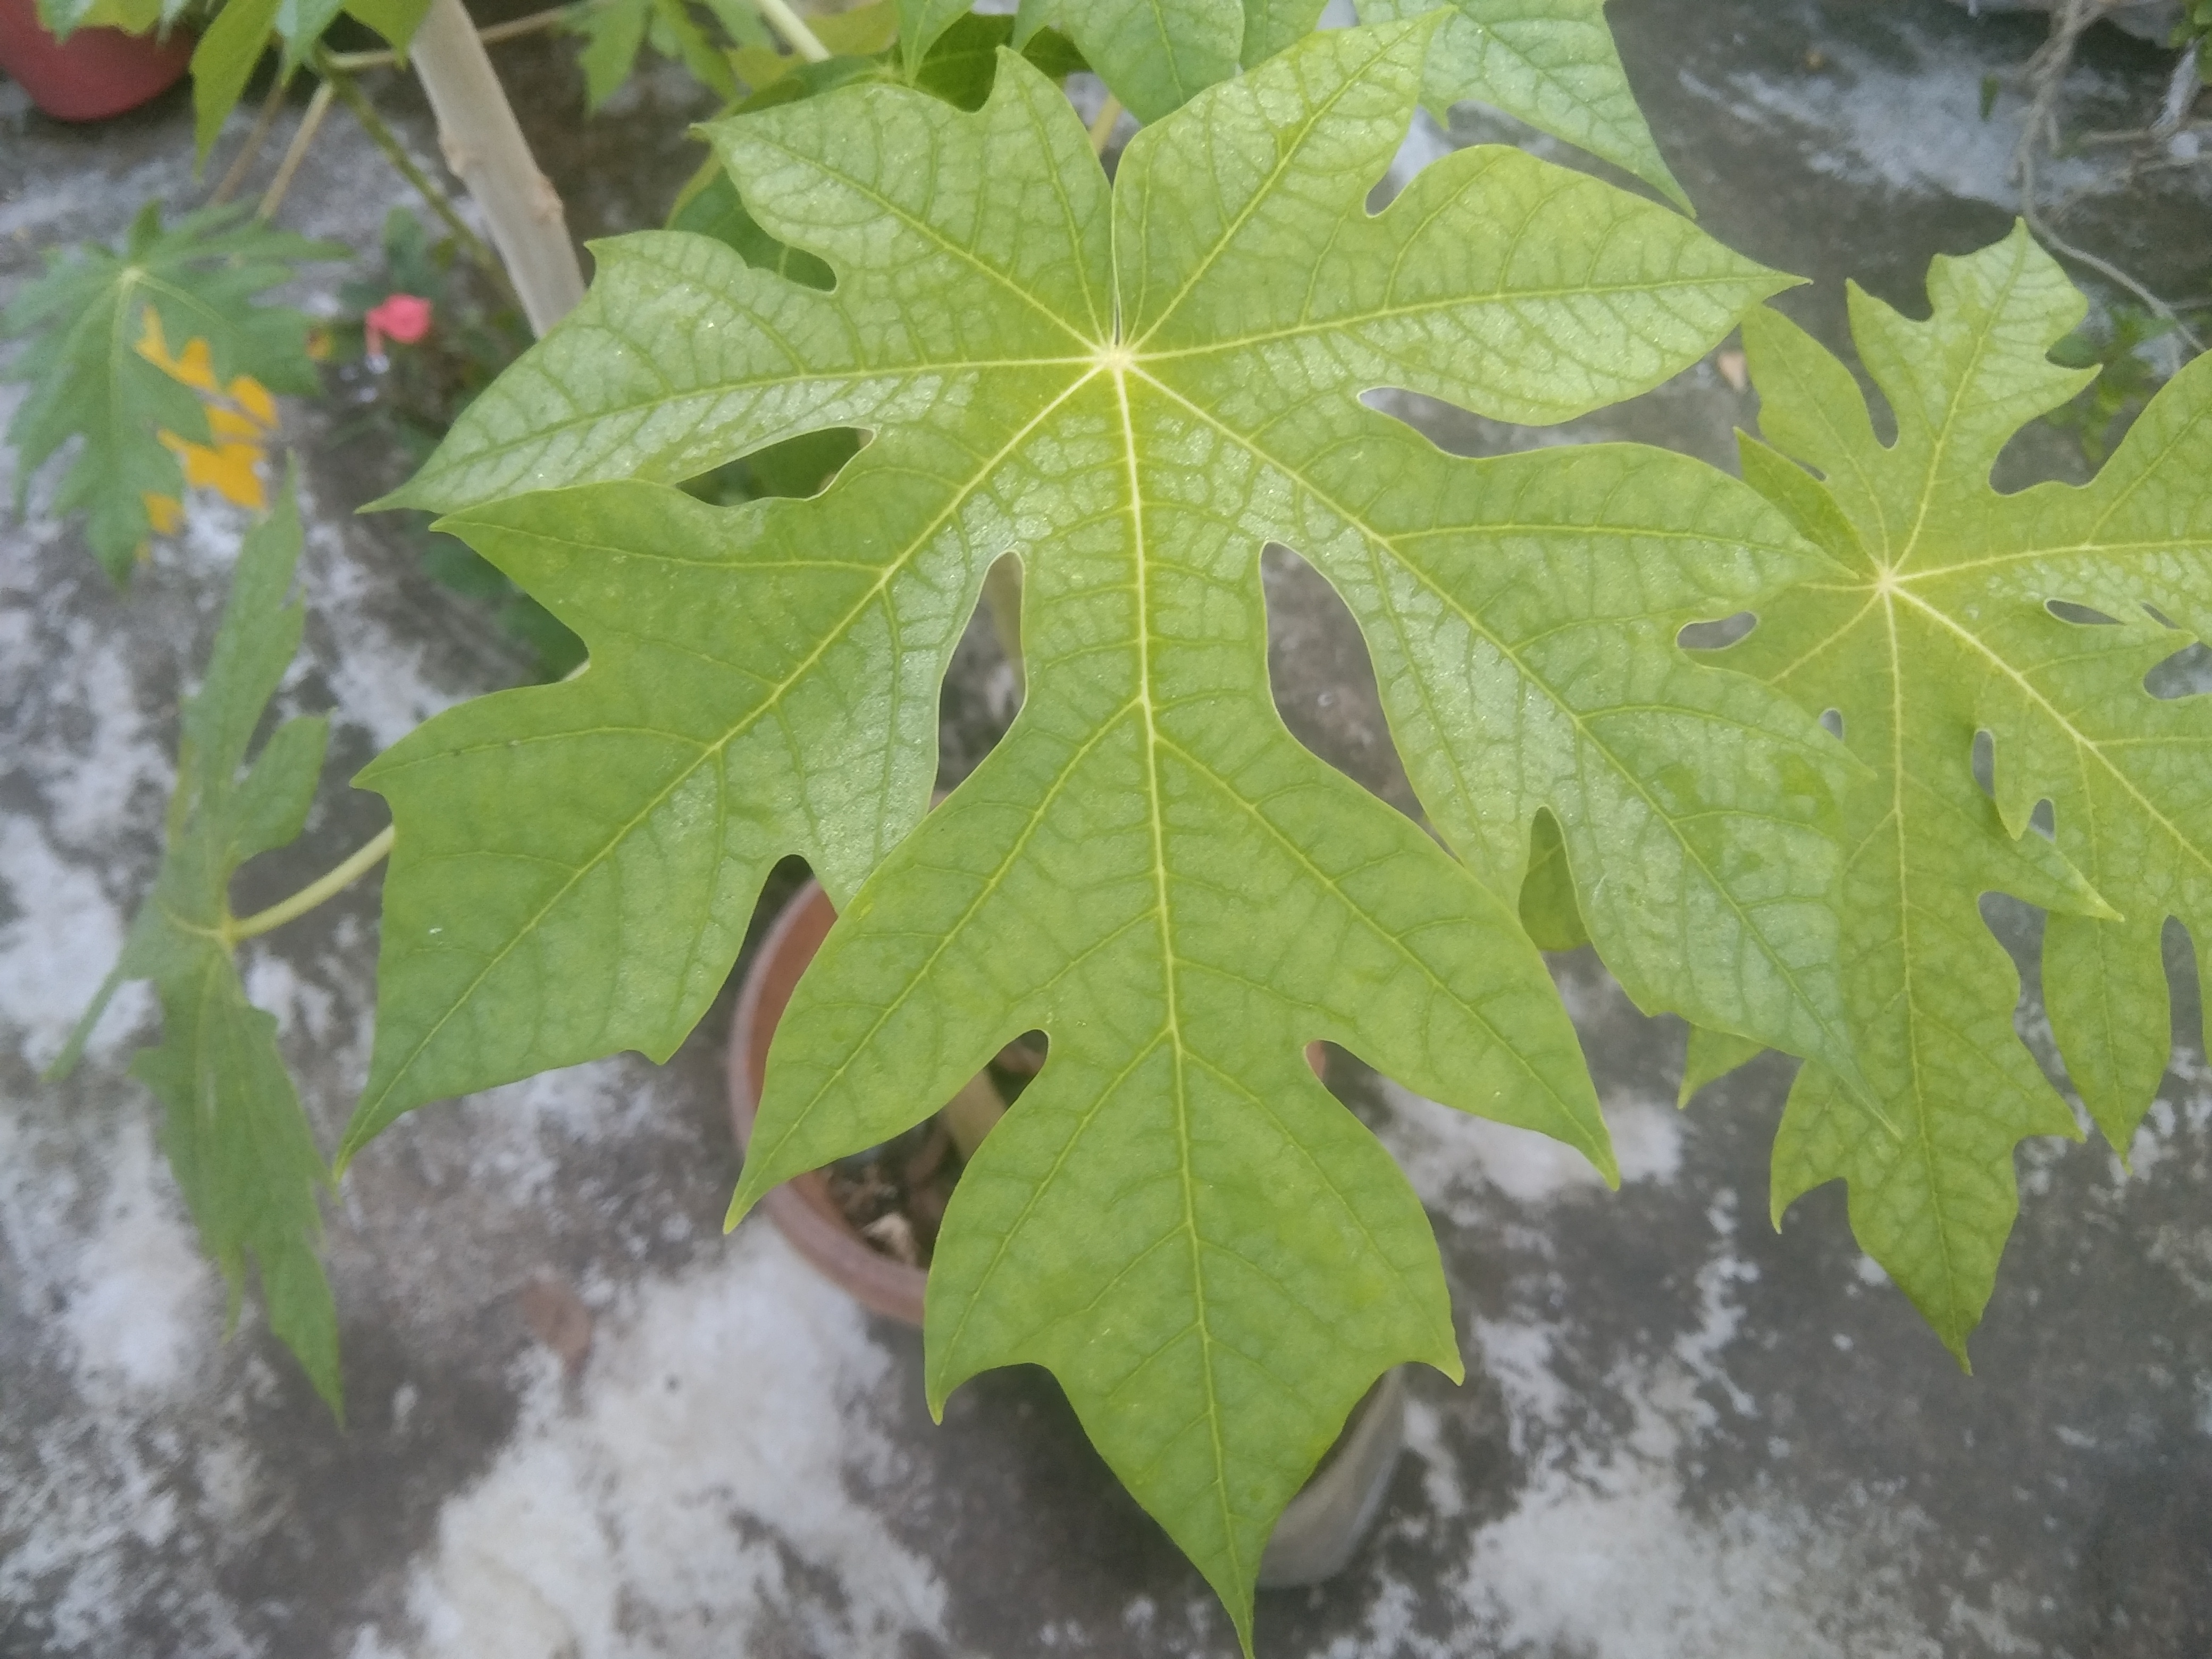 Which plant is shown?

papaya
